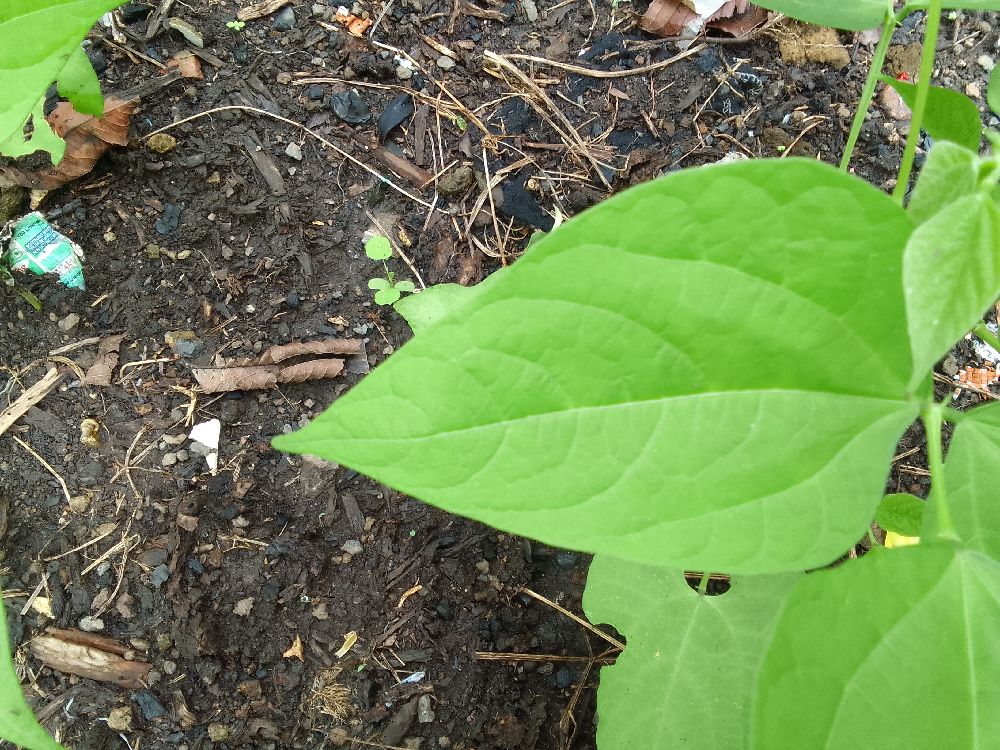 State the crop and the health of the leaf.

common bean, healthy
